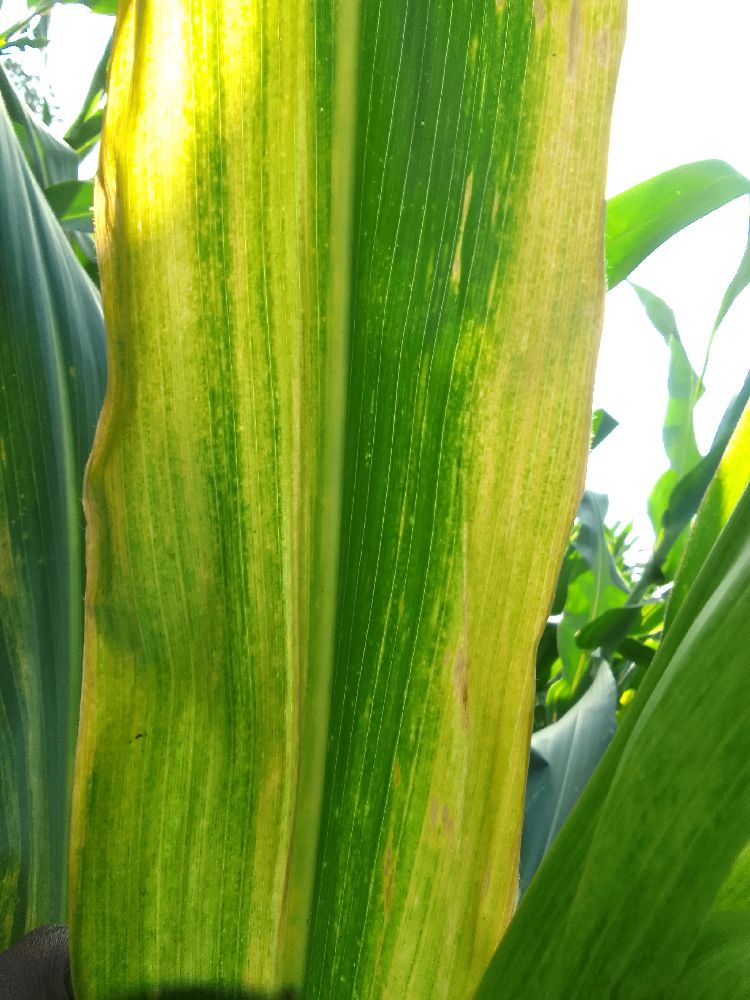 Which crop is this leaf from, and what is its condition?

maize, maize lethal necrosis
